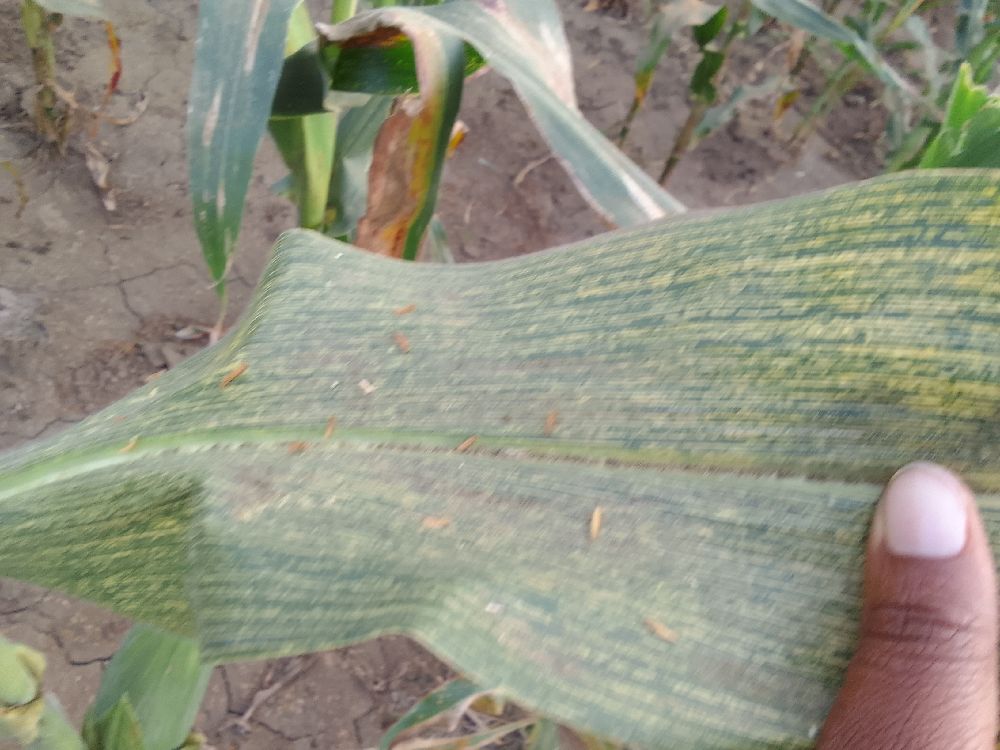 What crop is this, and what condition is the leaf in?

maize, maize streak virus
